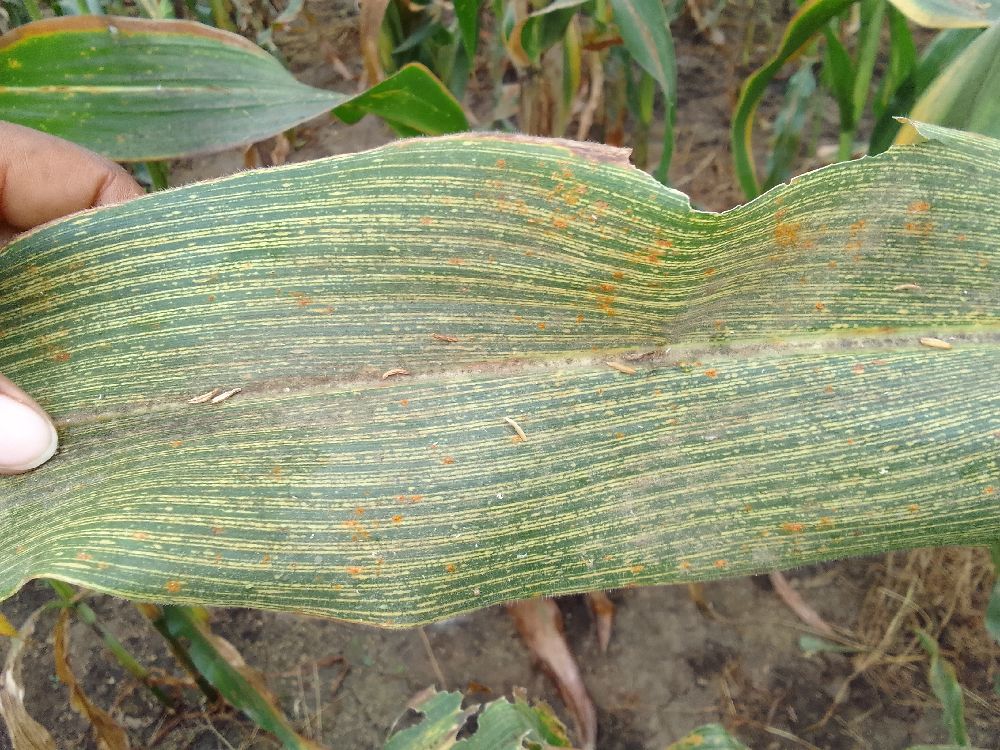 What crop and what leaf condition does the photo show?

maize, maize streak virus
